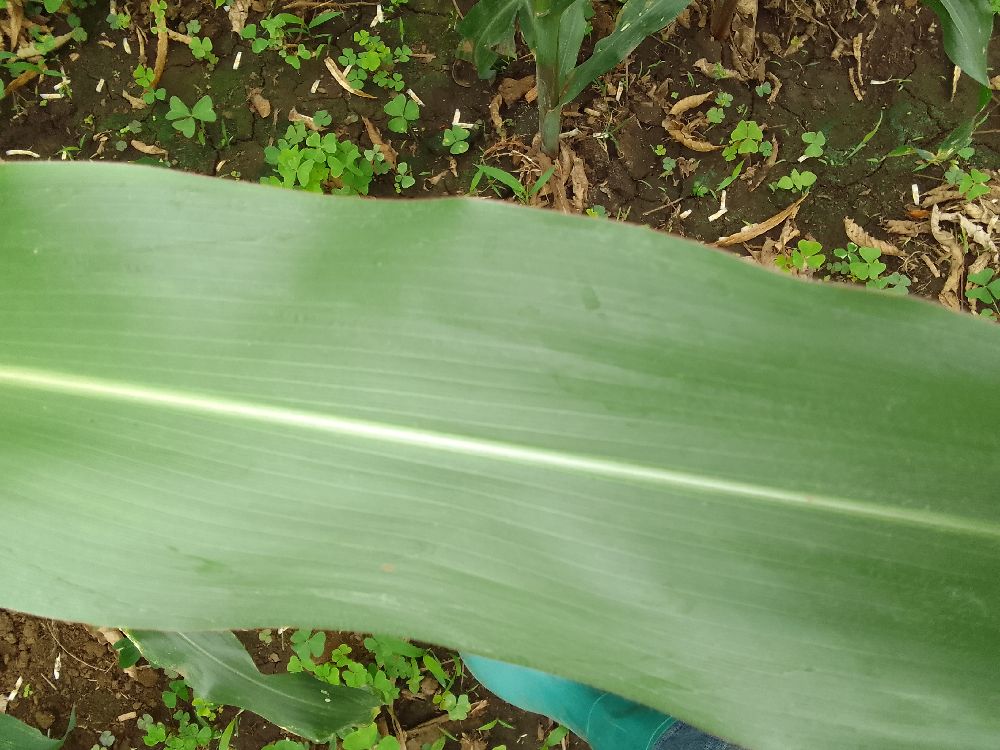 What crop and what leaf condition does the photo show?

maize, healthy
